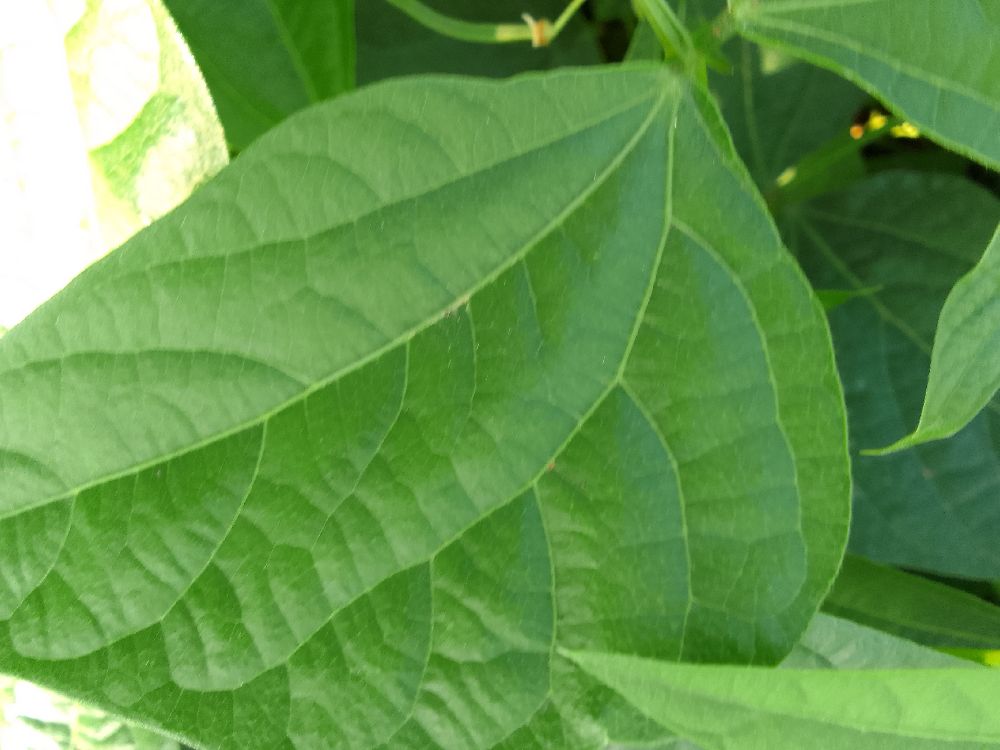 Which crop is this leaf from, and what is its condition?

common bean, healthy
